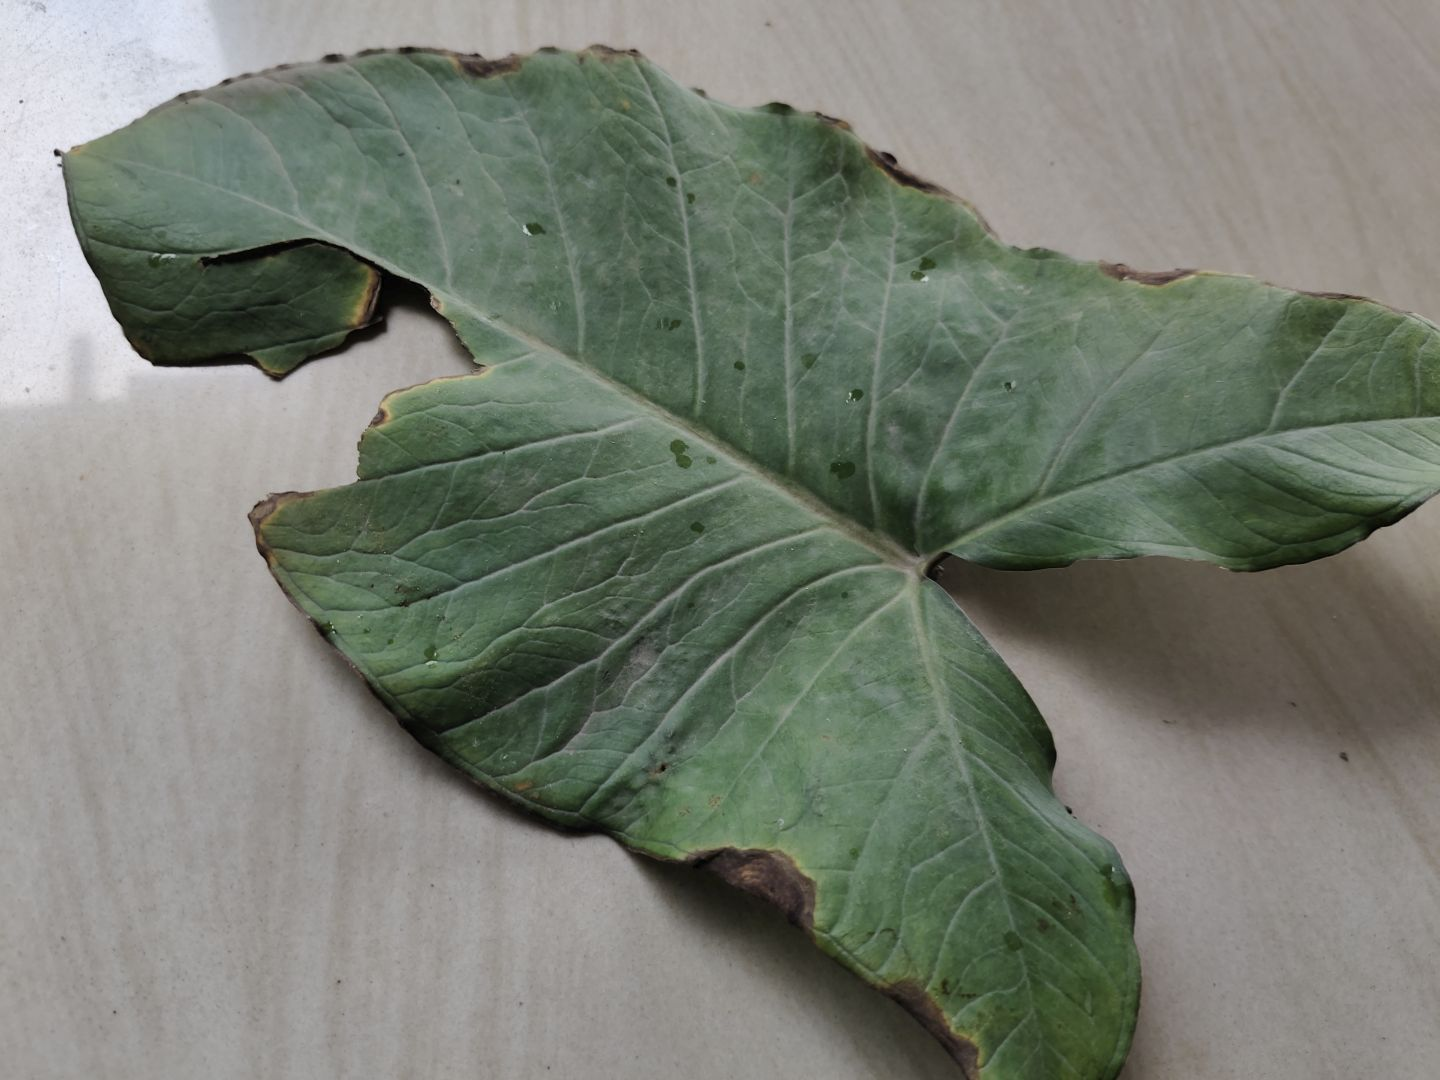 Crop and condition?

taro, leaf blight
